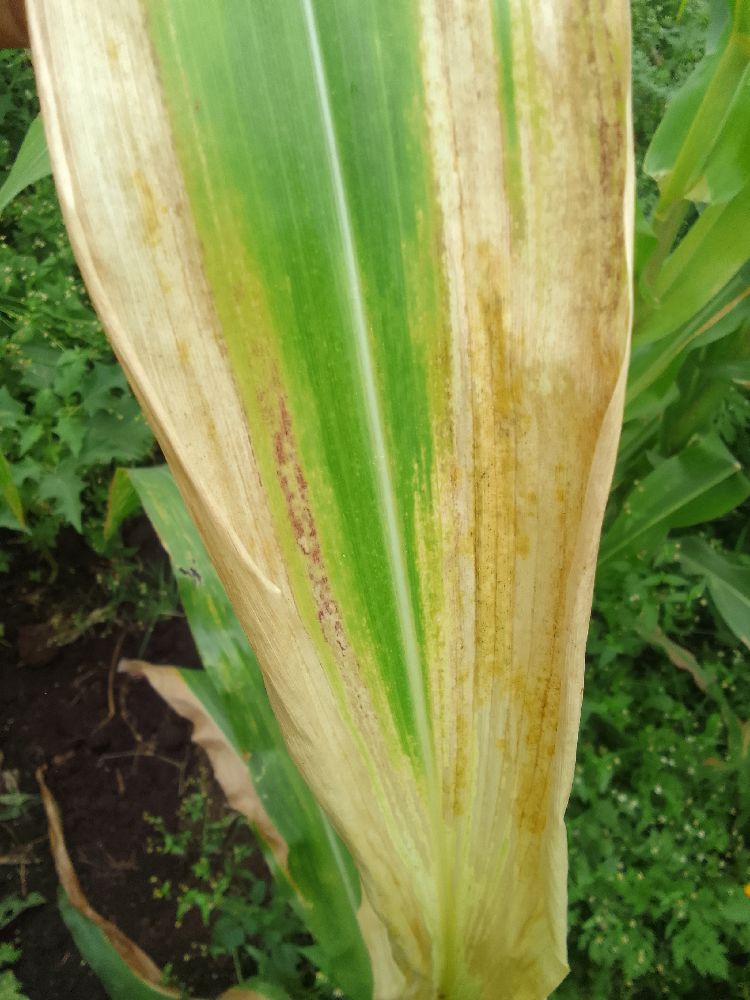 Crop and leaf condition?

maize, maize lethal necrosis
